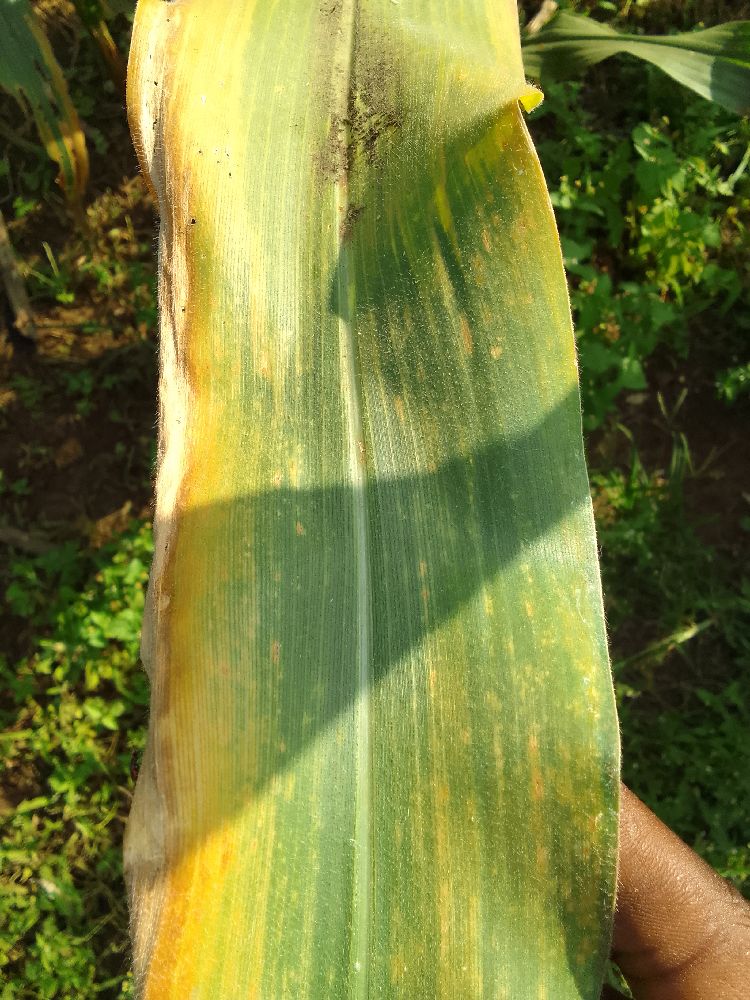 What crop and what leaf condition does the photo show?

maize, maize lethal necrosis
